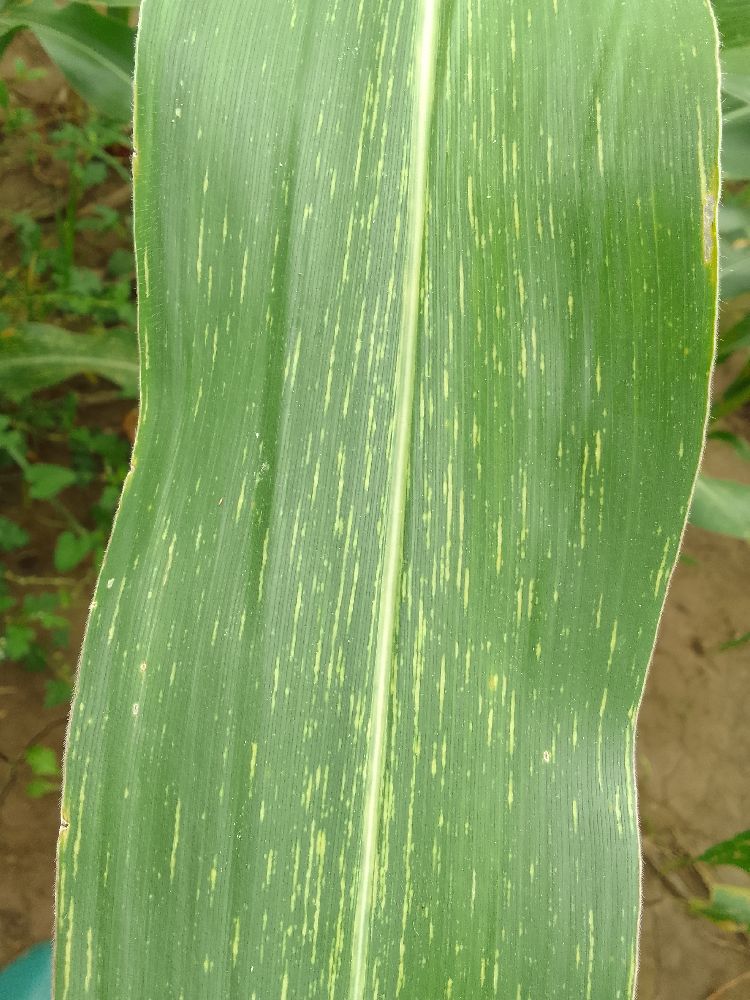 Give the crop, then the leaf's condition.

maize, maize streak virus
